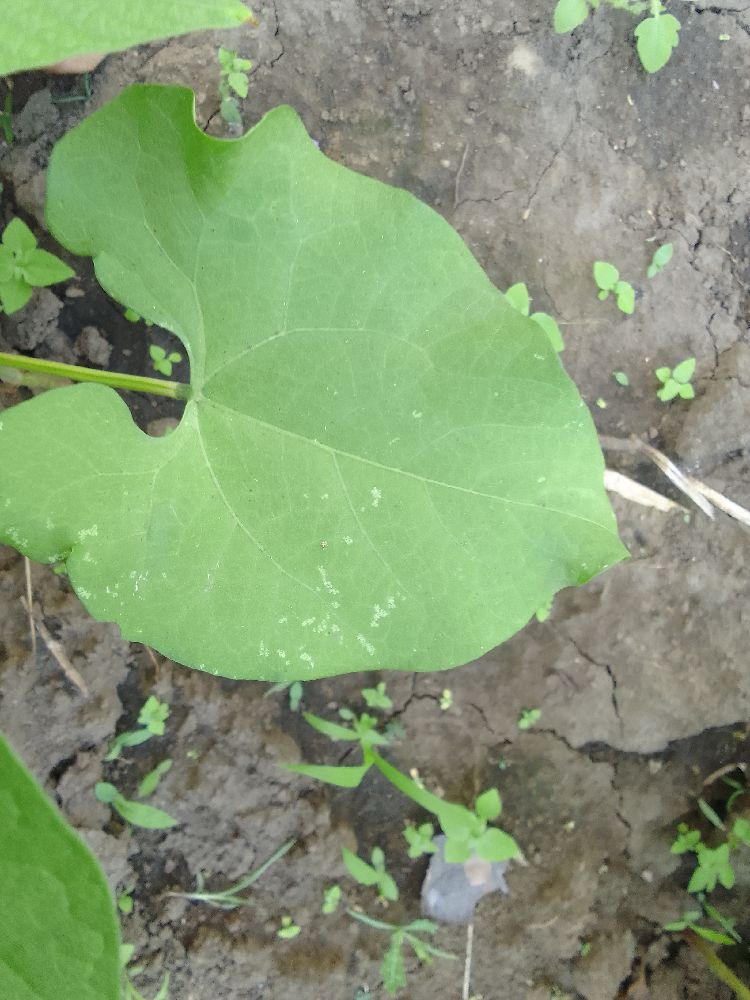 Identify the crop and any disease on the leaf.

common bean, healthy
